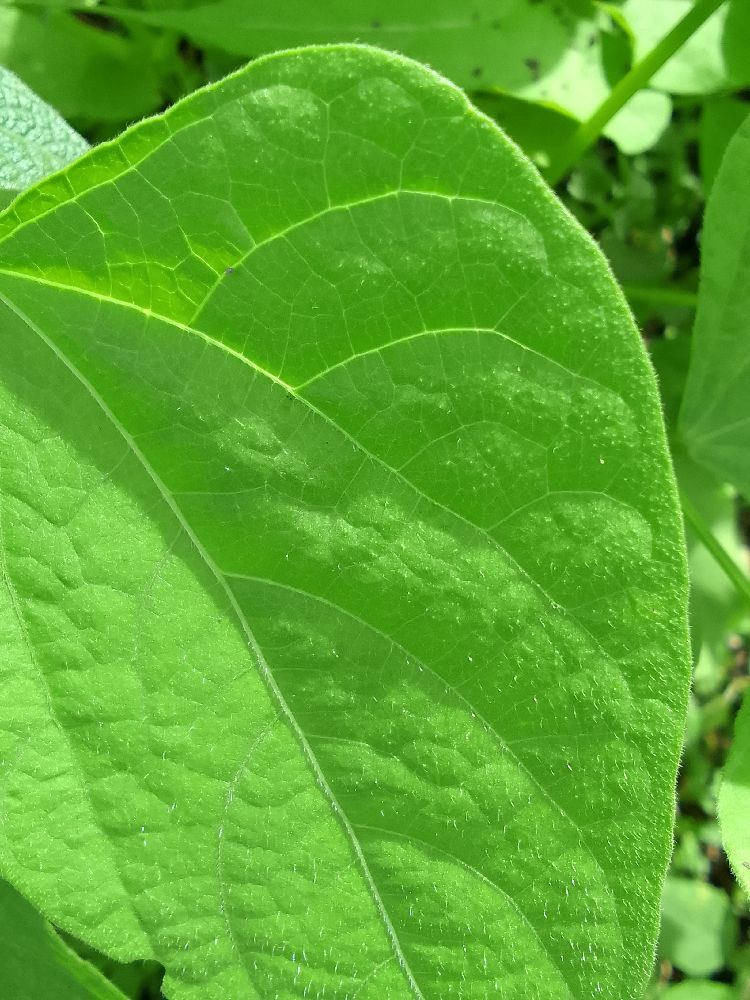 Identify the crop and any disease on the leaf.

common bean, healthy
